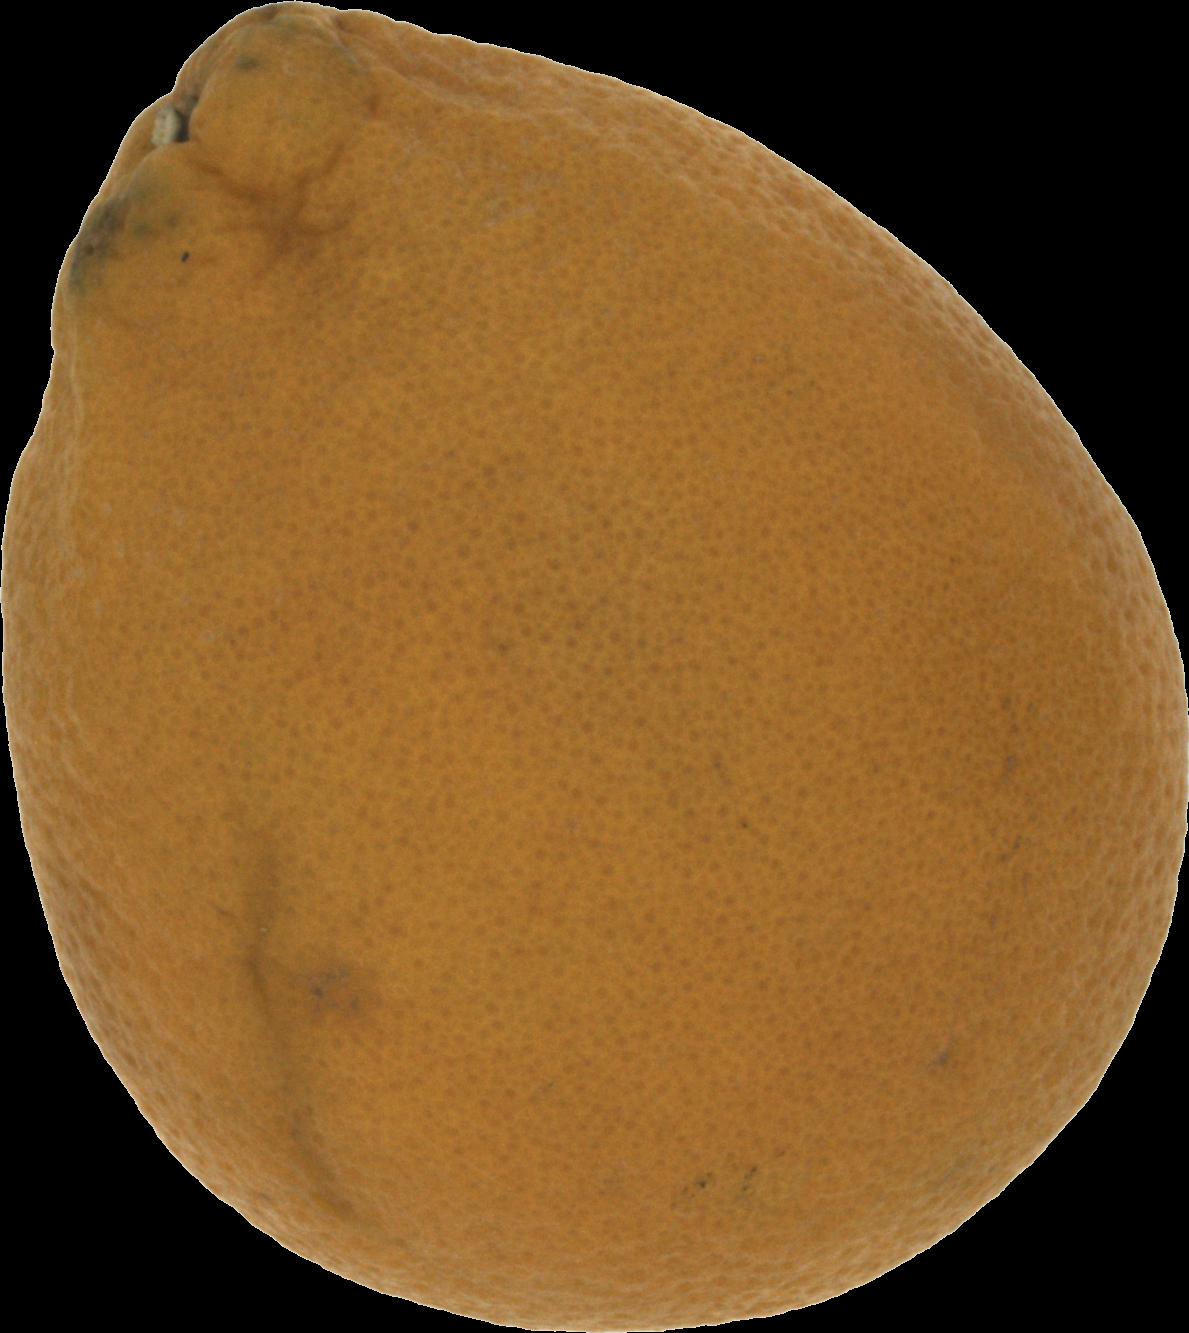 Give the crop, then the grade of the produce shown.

orange, bad
